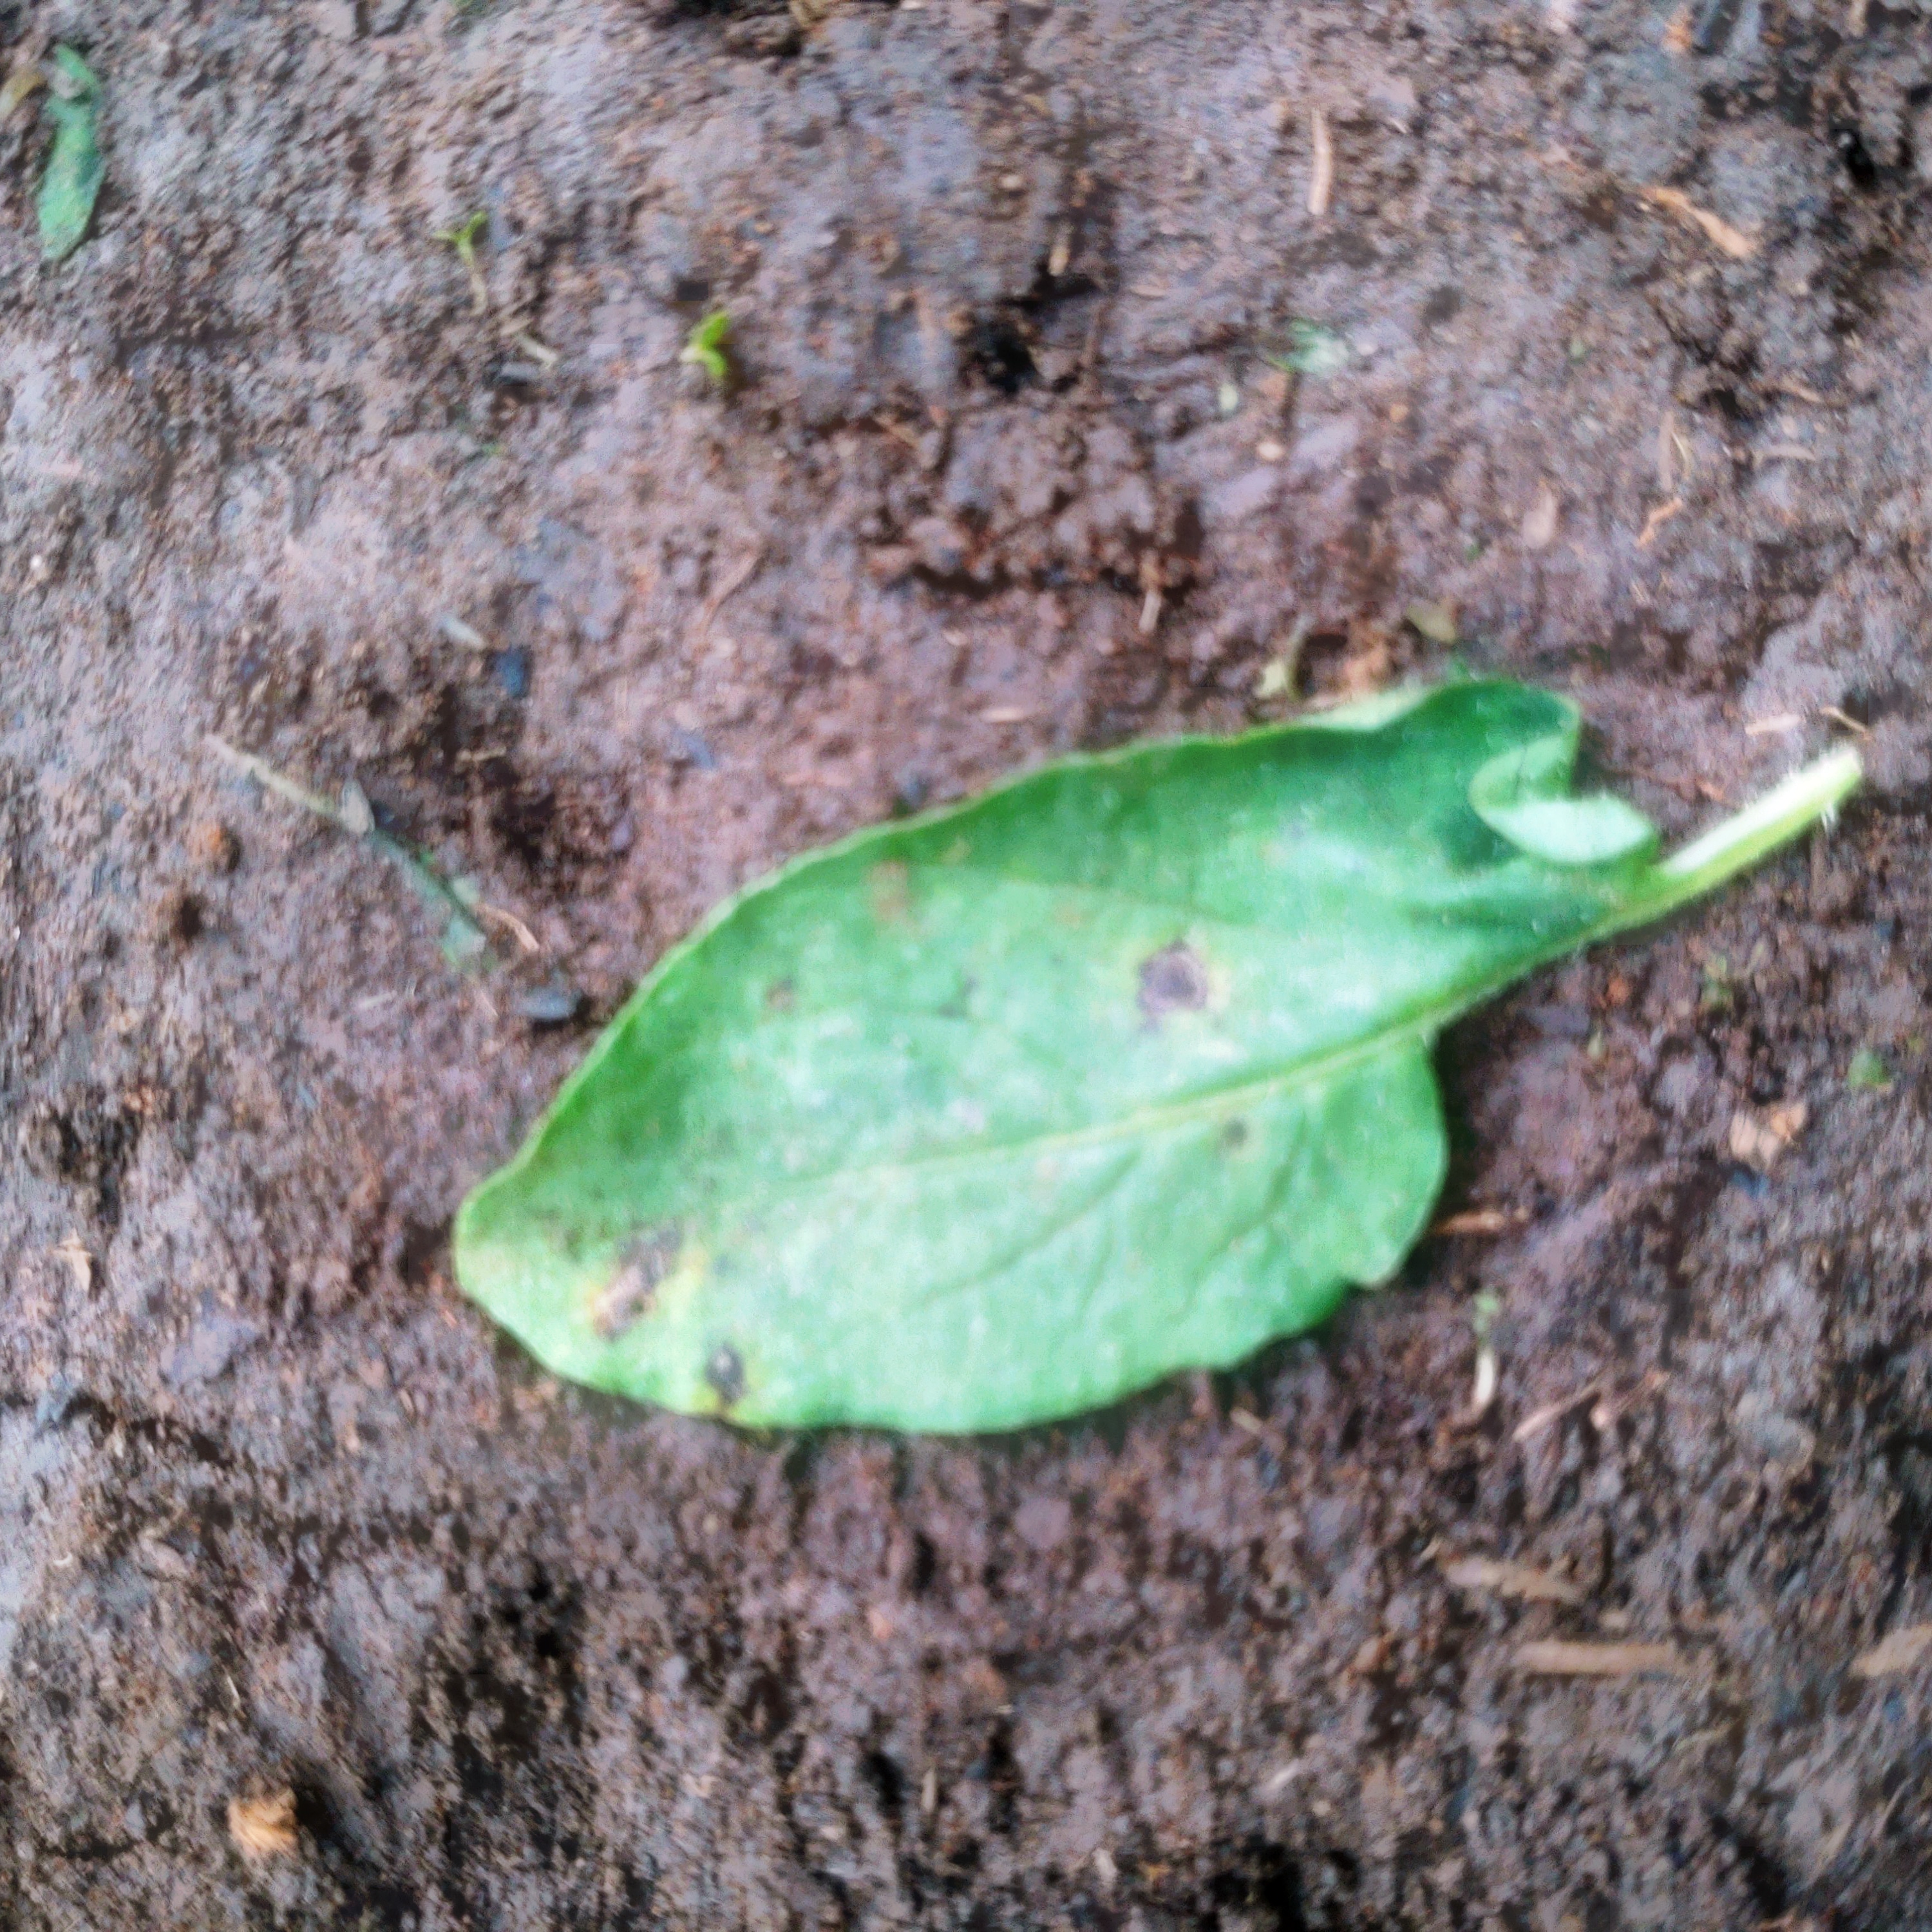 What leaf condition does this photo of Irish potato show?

late blight
